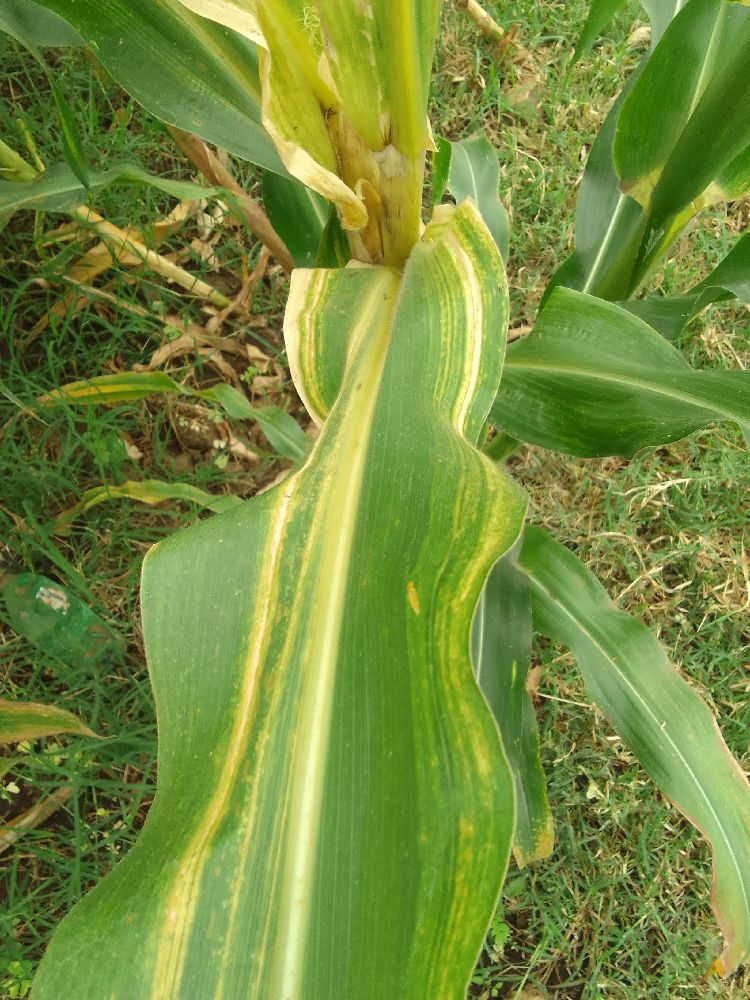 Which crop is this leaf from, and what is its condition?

maize, maize lethal necrosis
